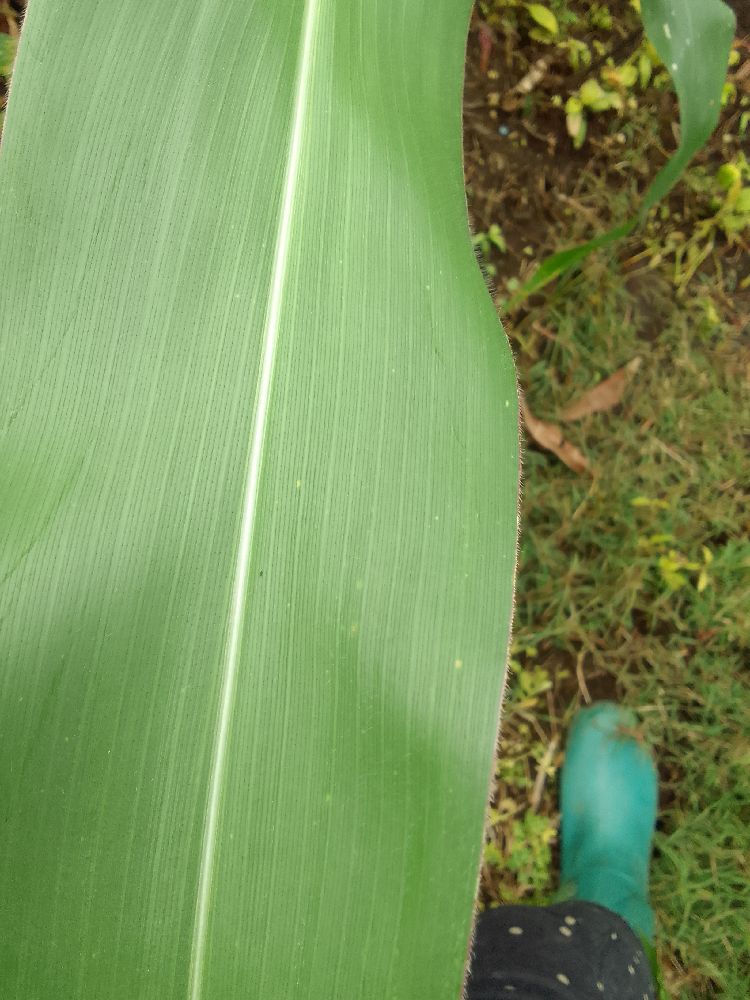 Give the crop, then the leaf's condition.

maize, healthy
